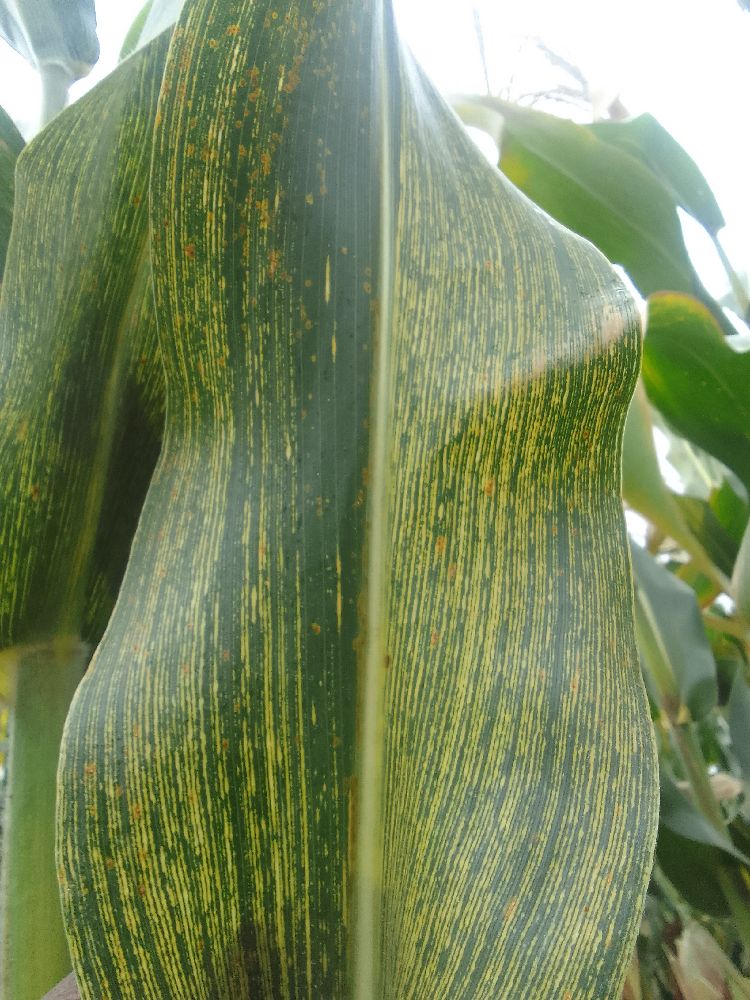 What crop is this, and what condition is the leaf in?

maize, maize streak virus
